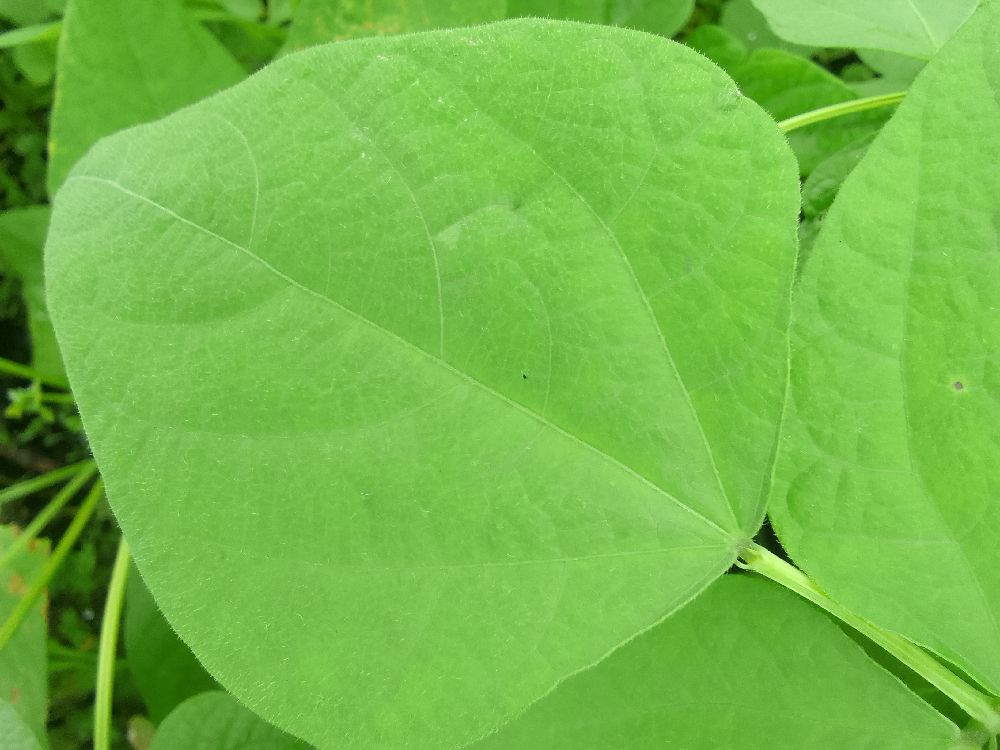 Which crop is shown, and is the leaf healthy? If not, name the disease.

common bean, healthy
